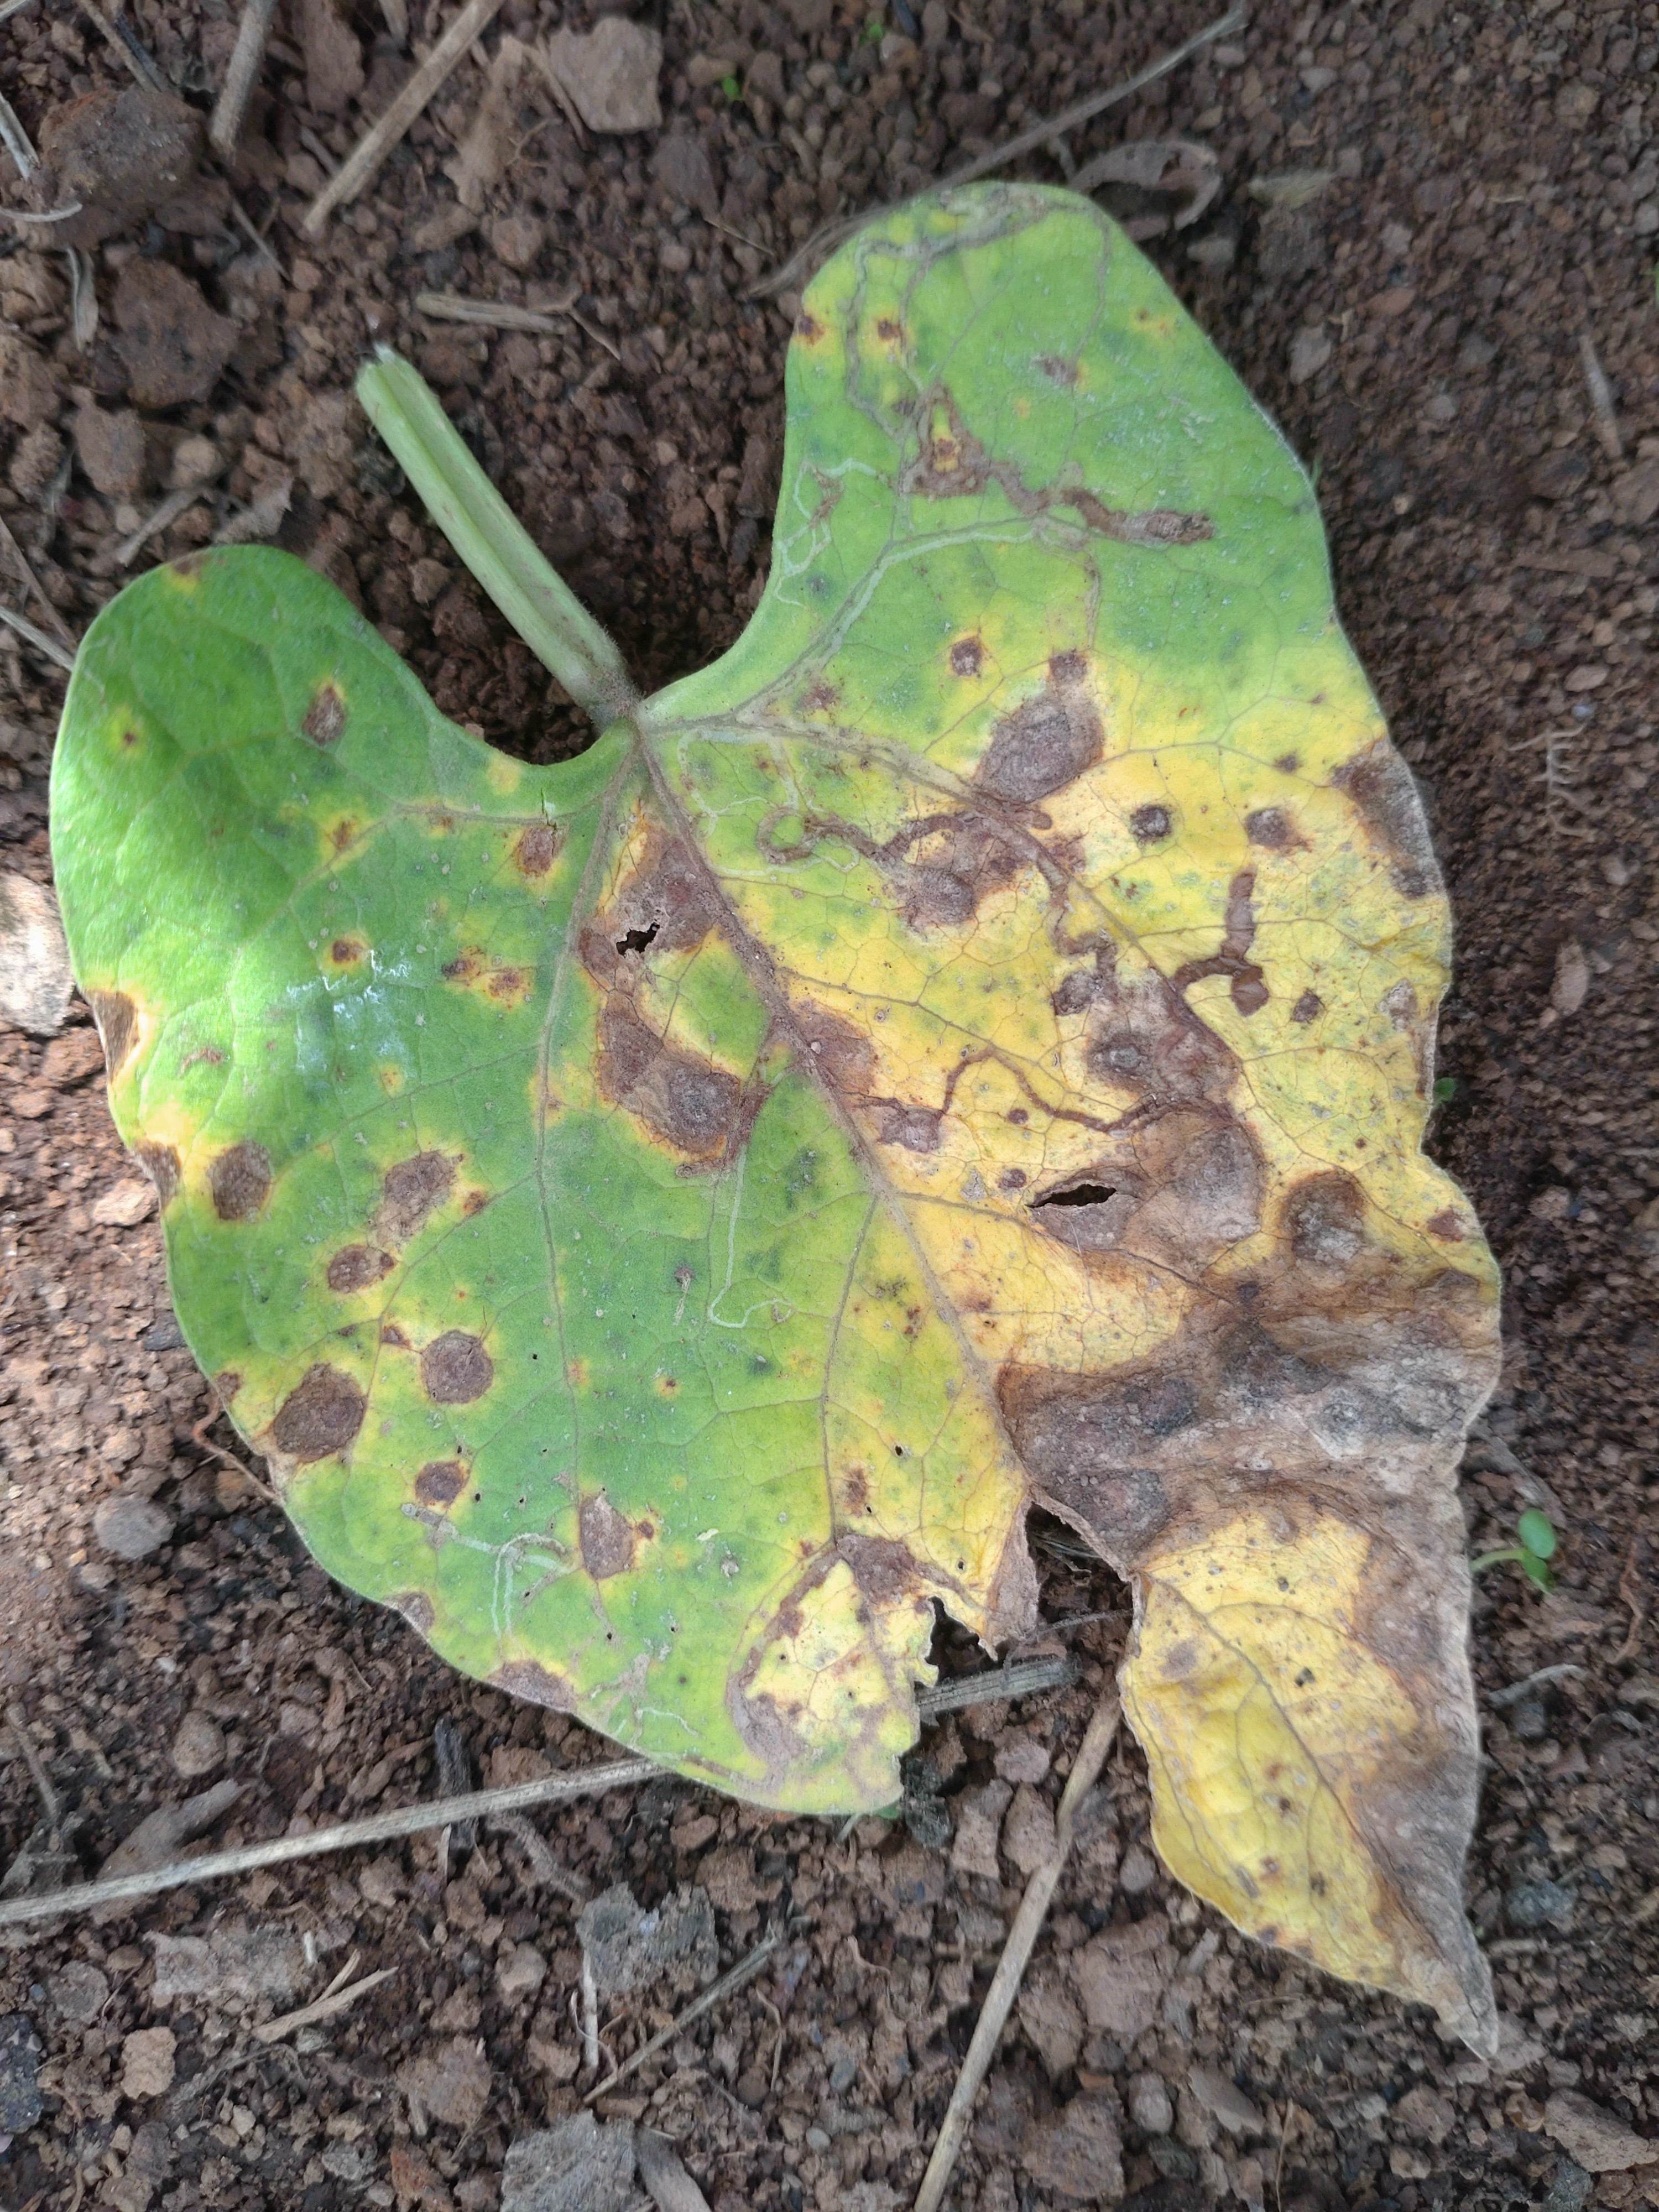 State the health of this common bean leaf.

rust
